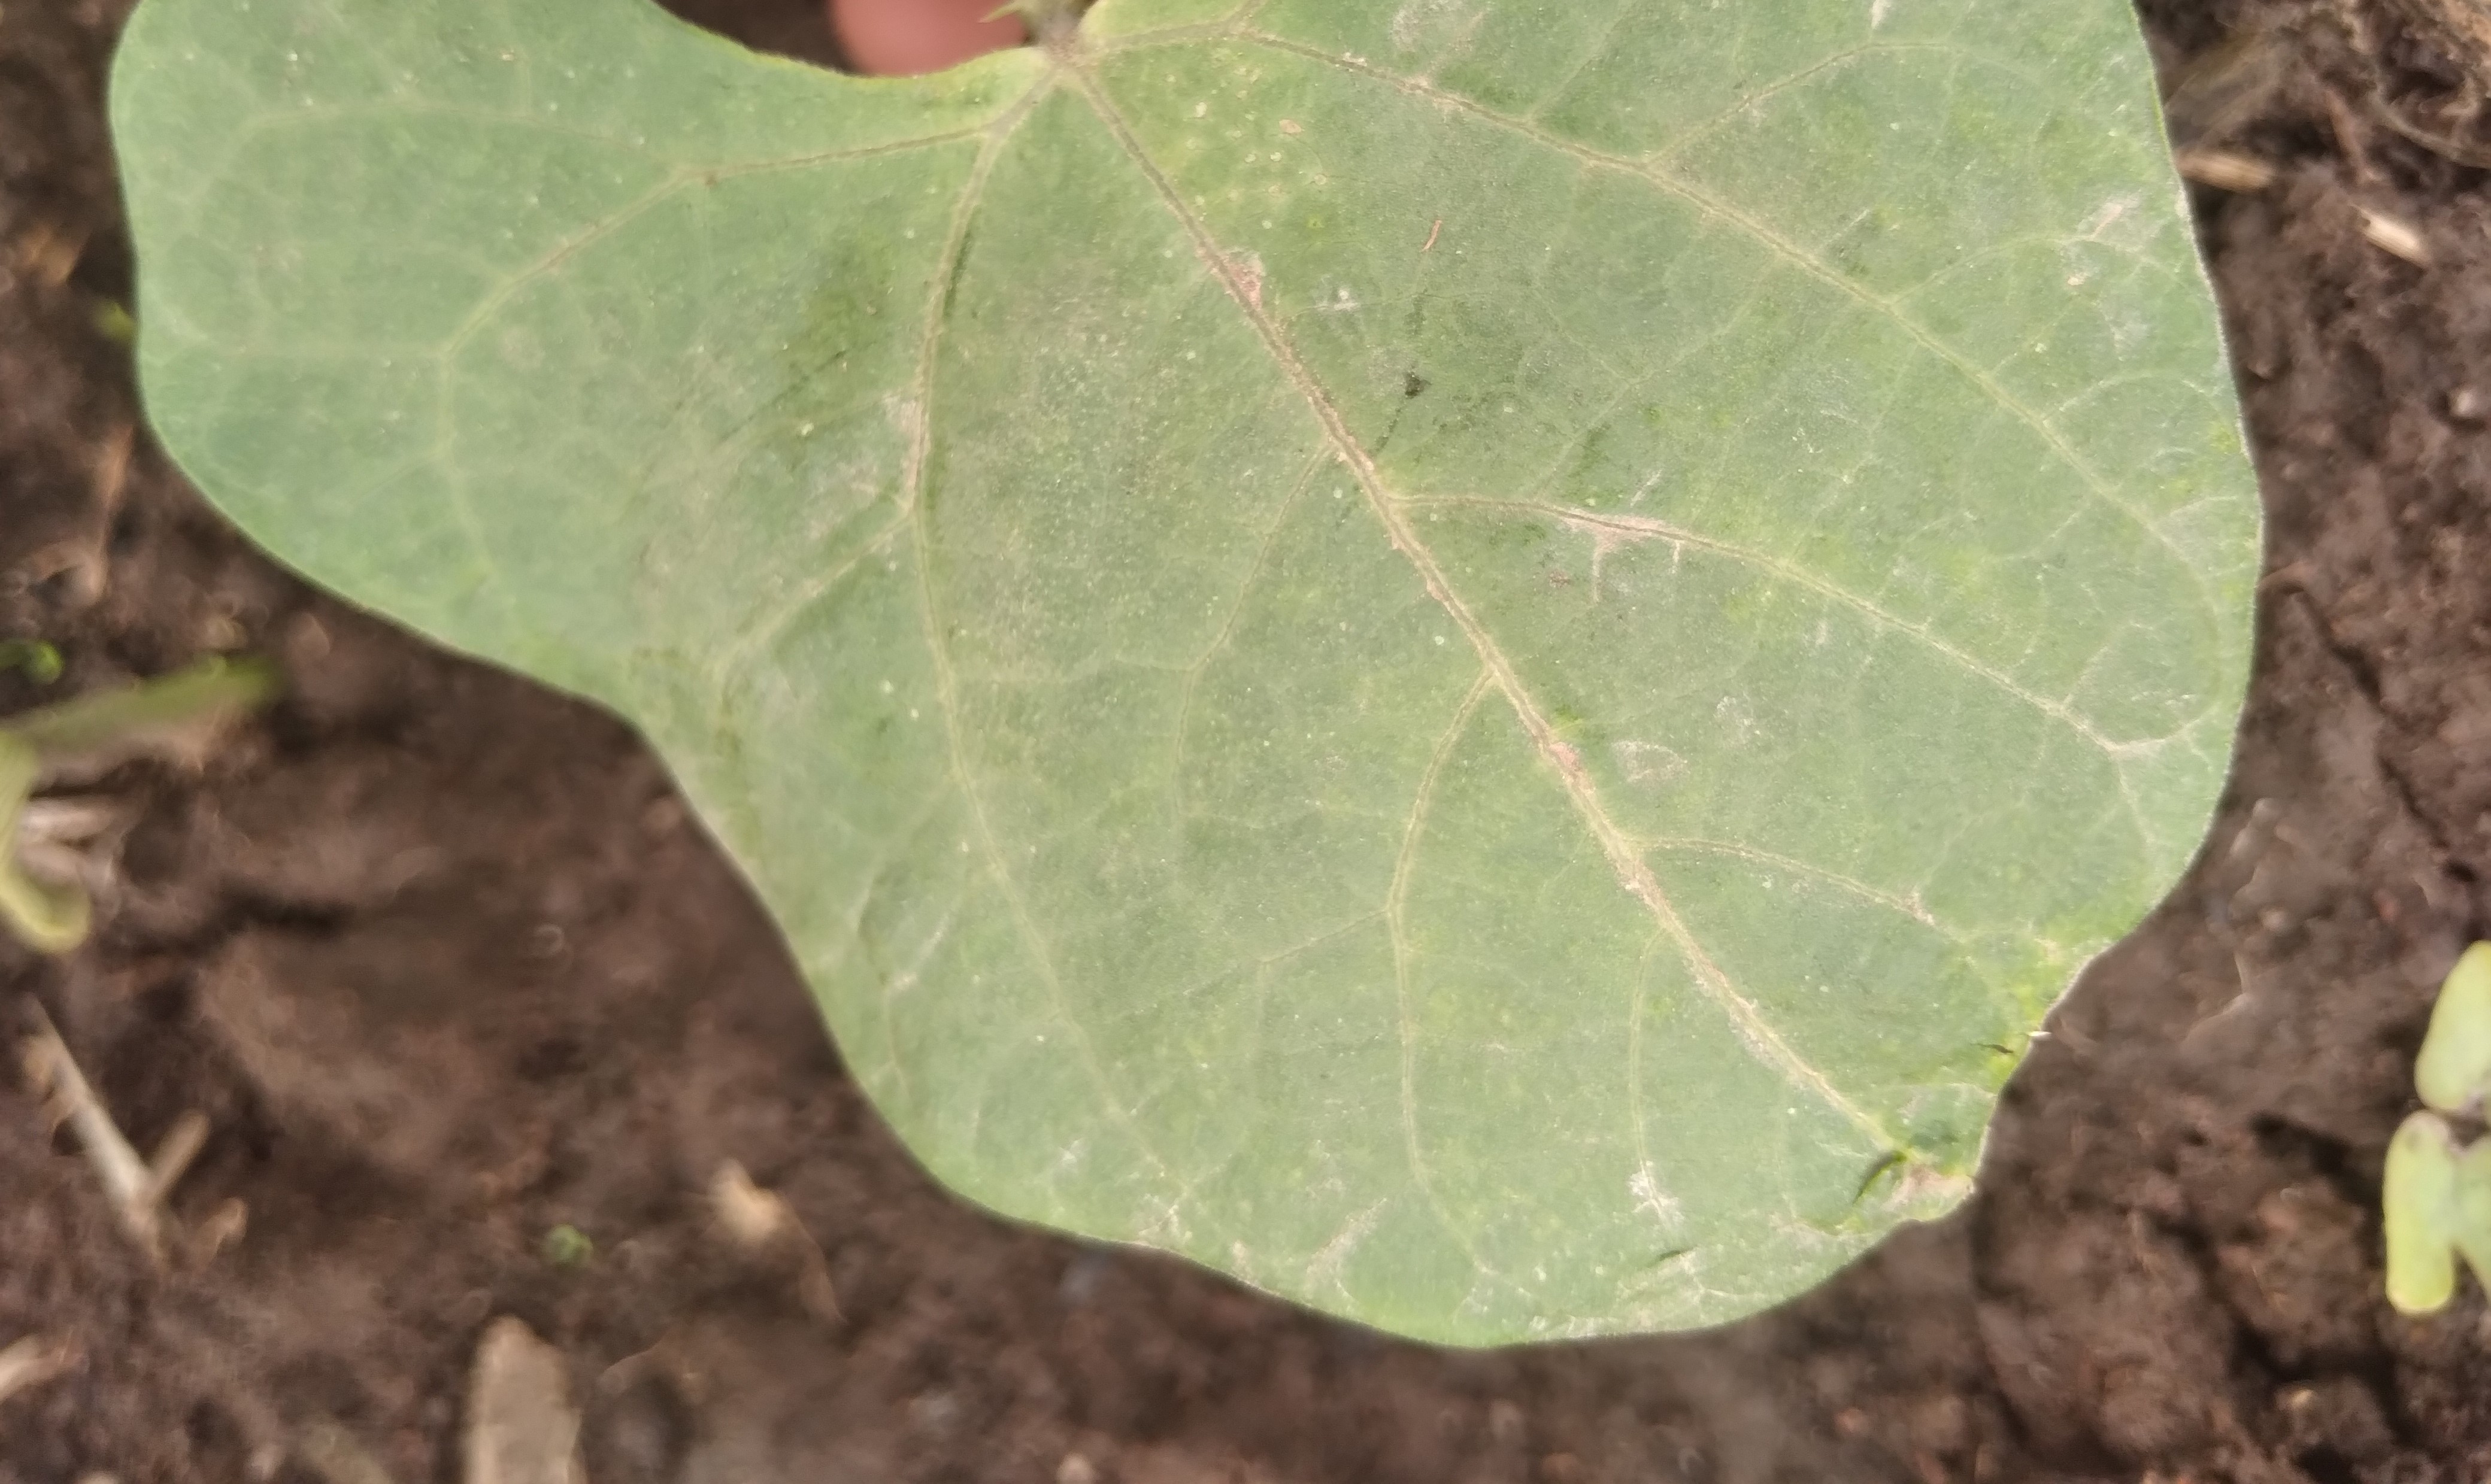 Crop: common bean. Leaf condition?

healthy
